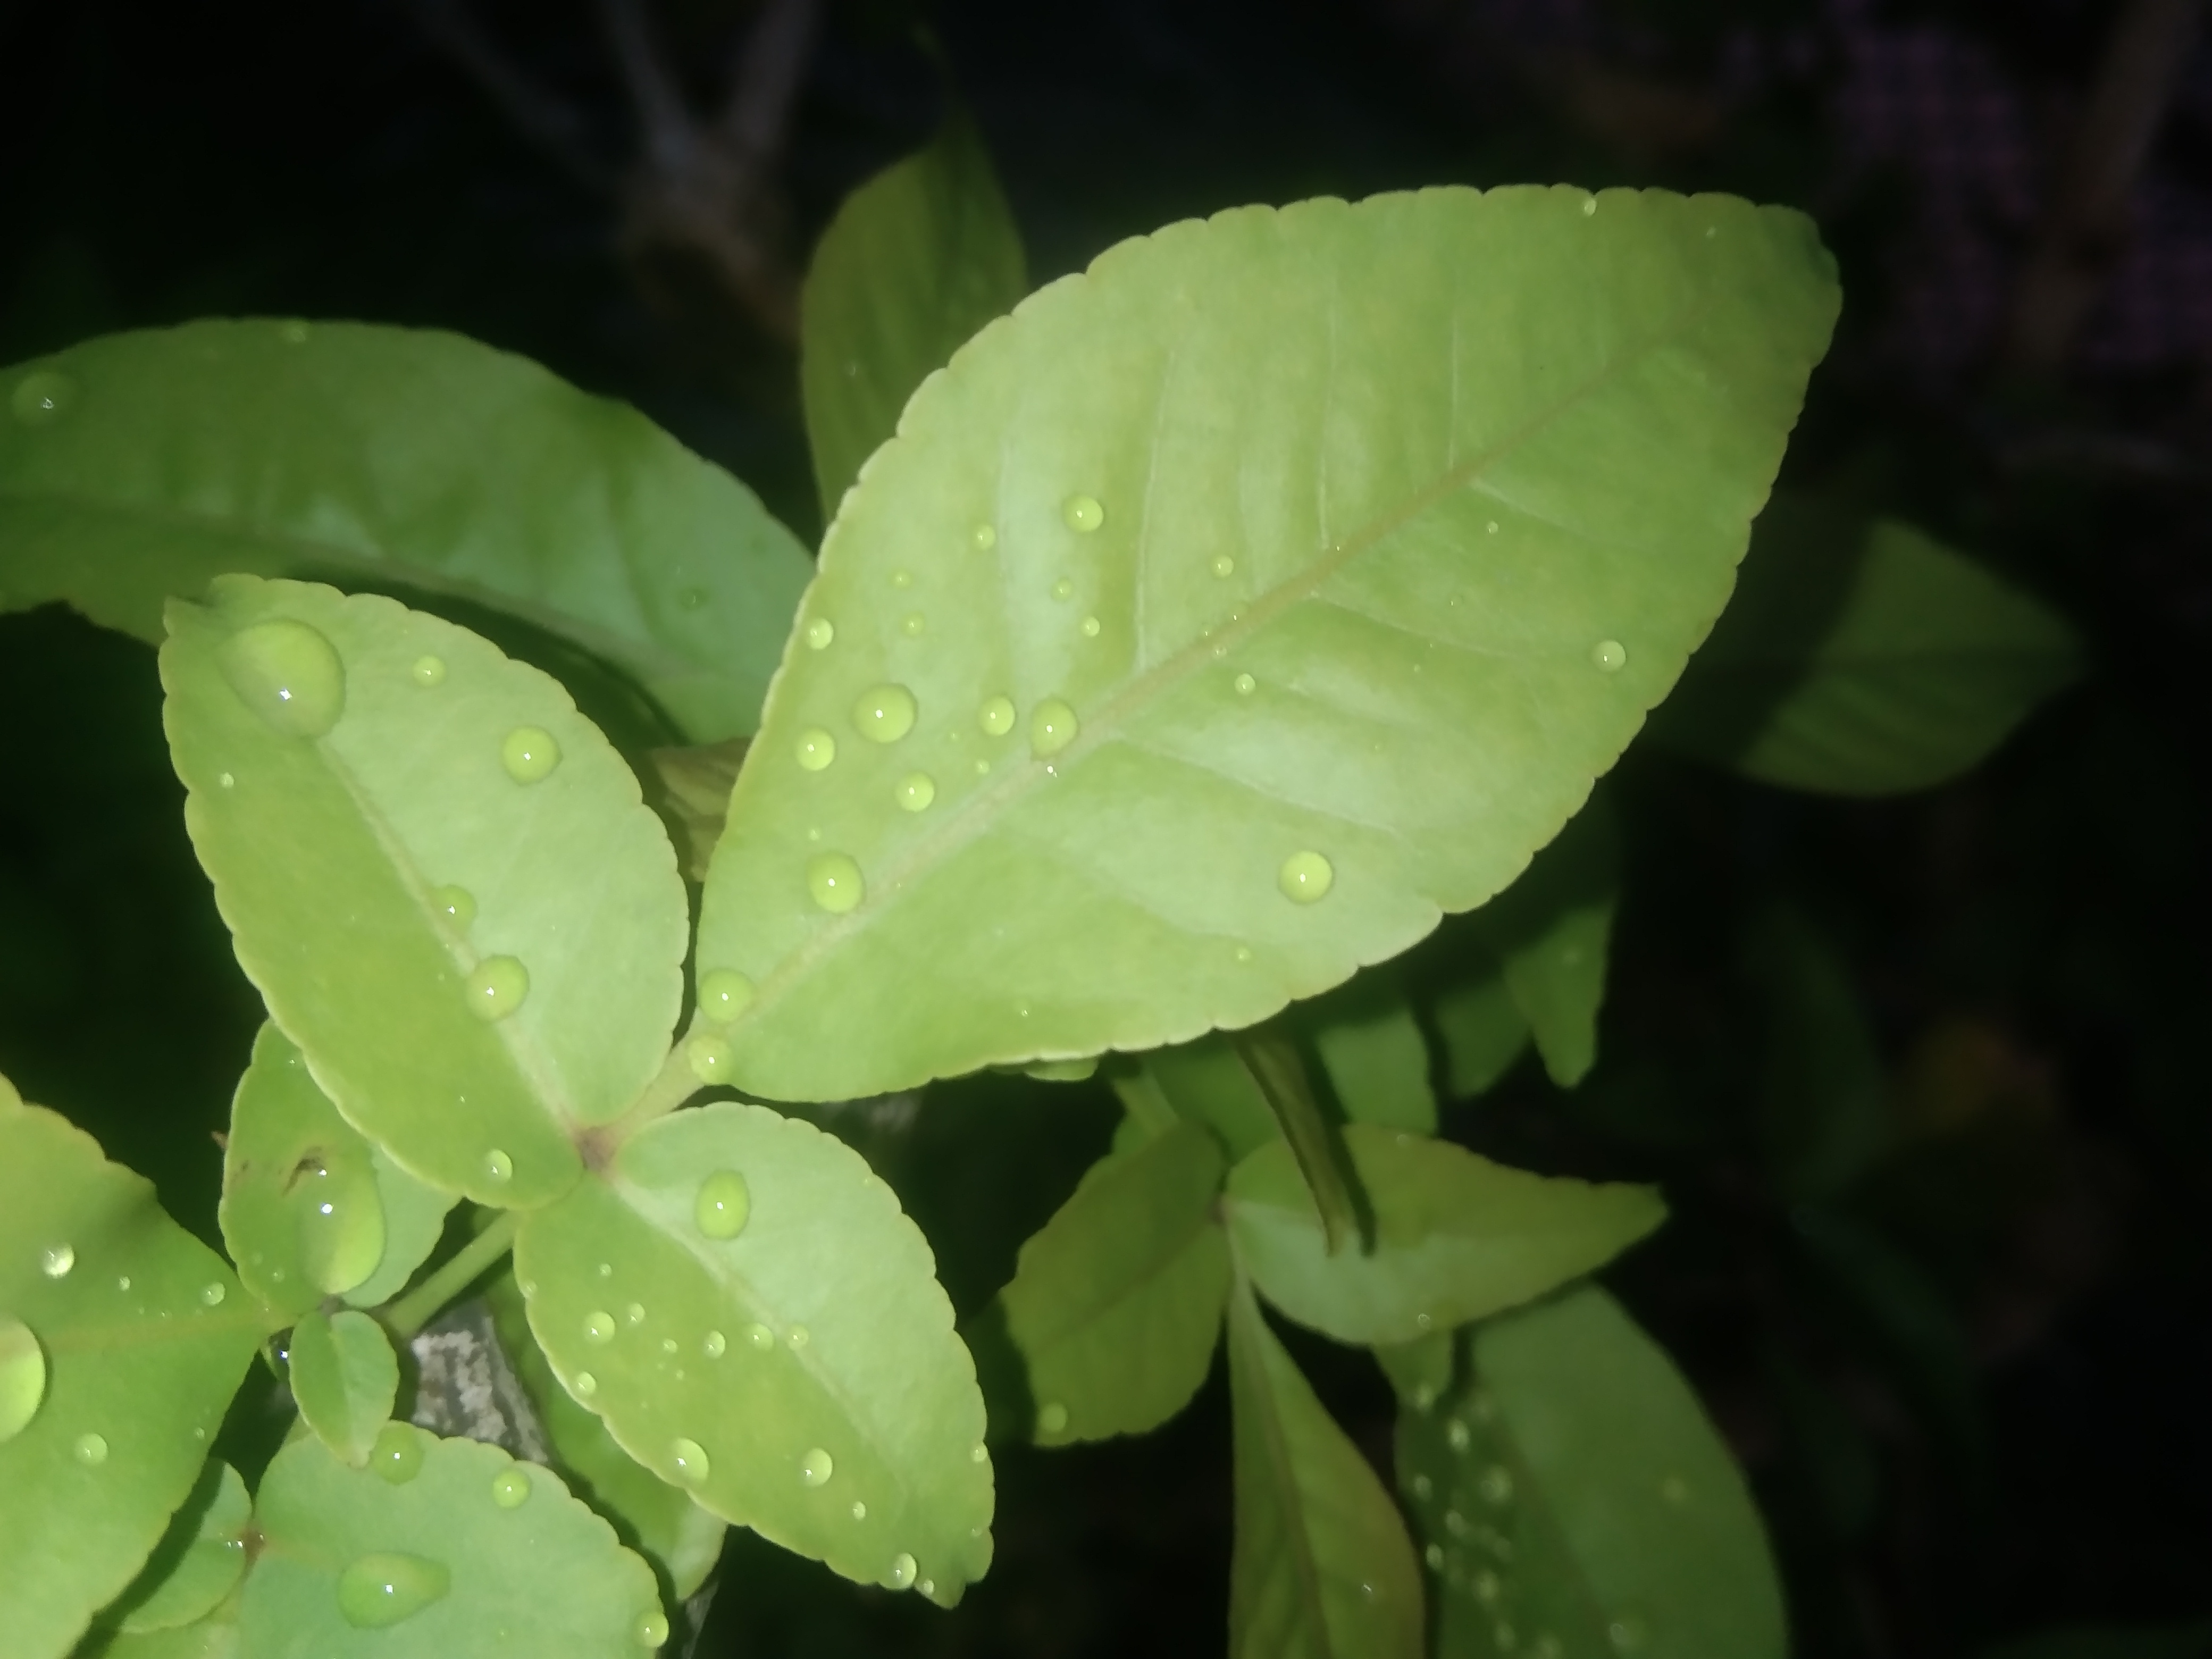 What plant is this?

wood apple
